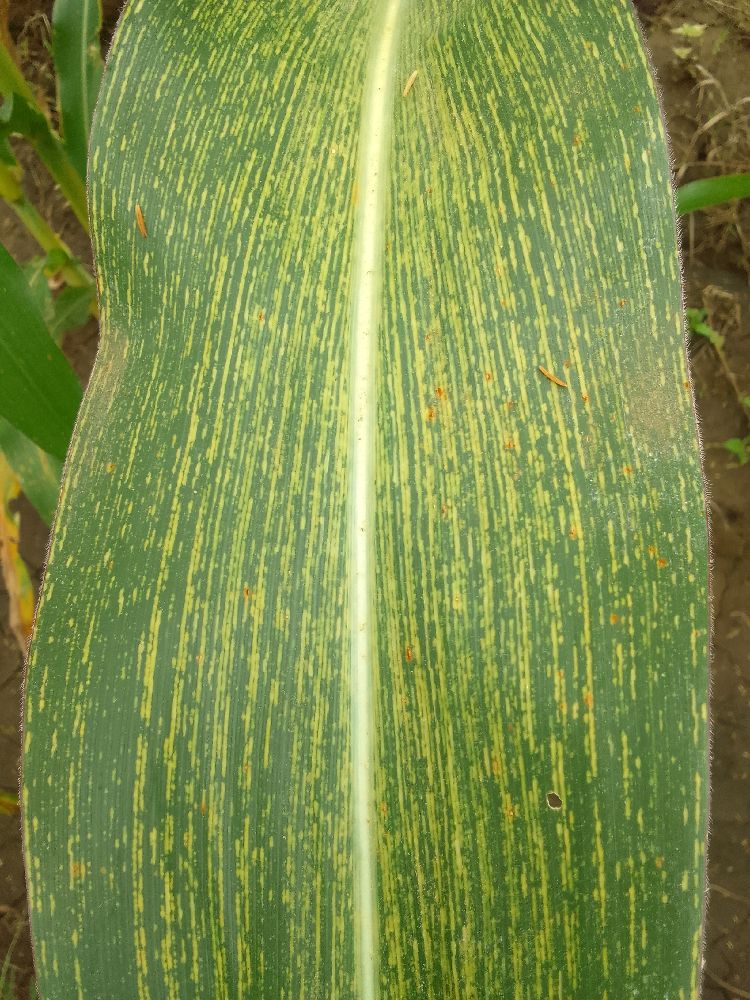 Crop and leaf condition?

maize, maize streak virus
